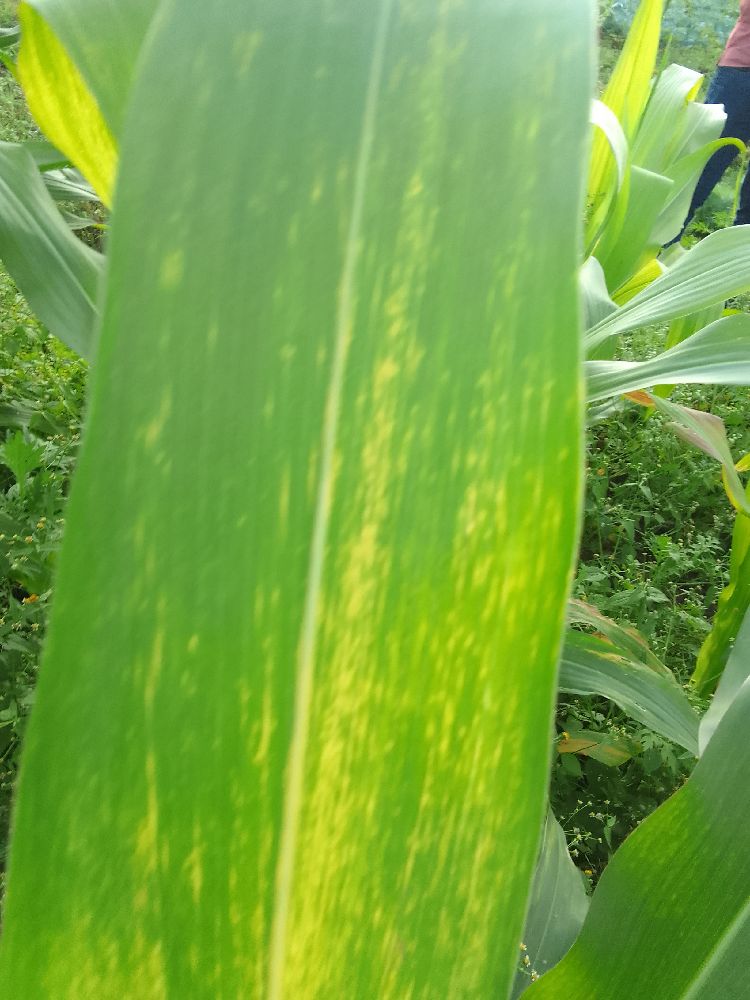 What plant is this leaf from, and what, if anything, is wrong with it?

maize, maize lethal necrosis
